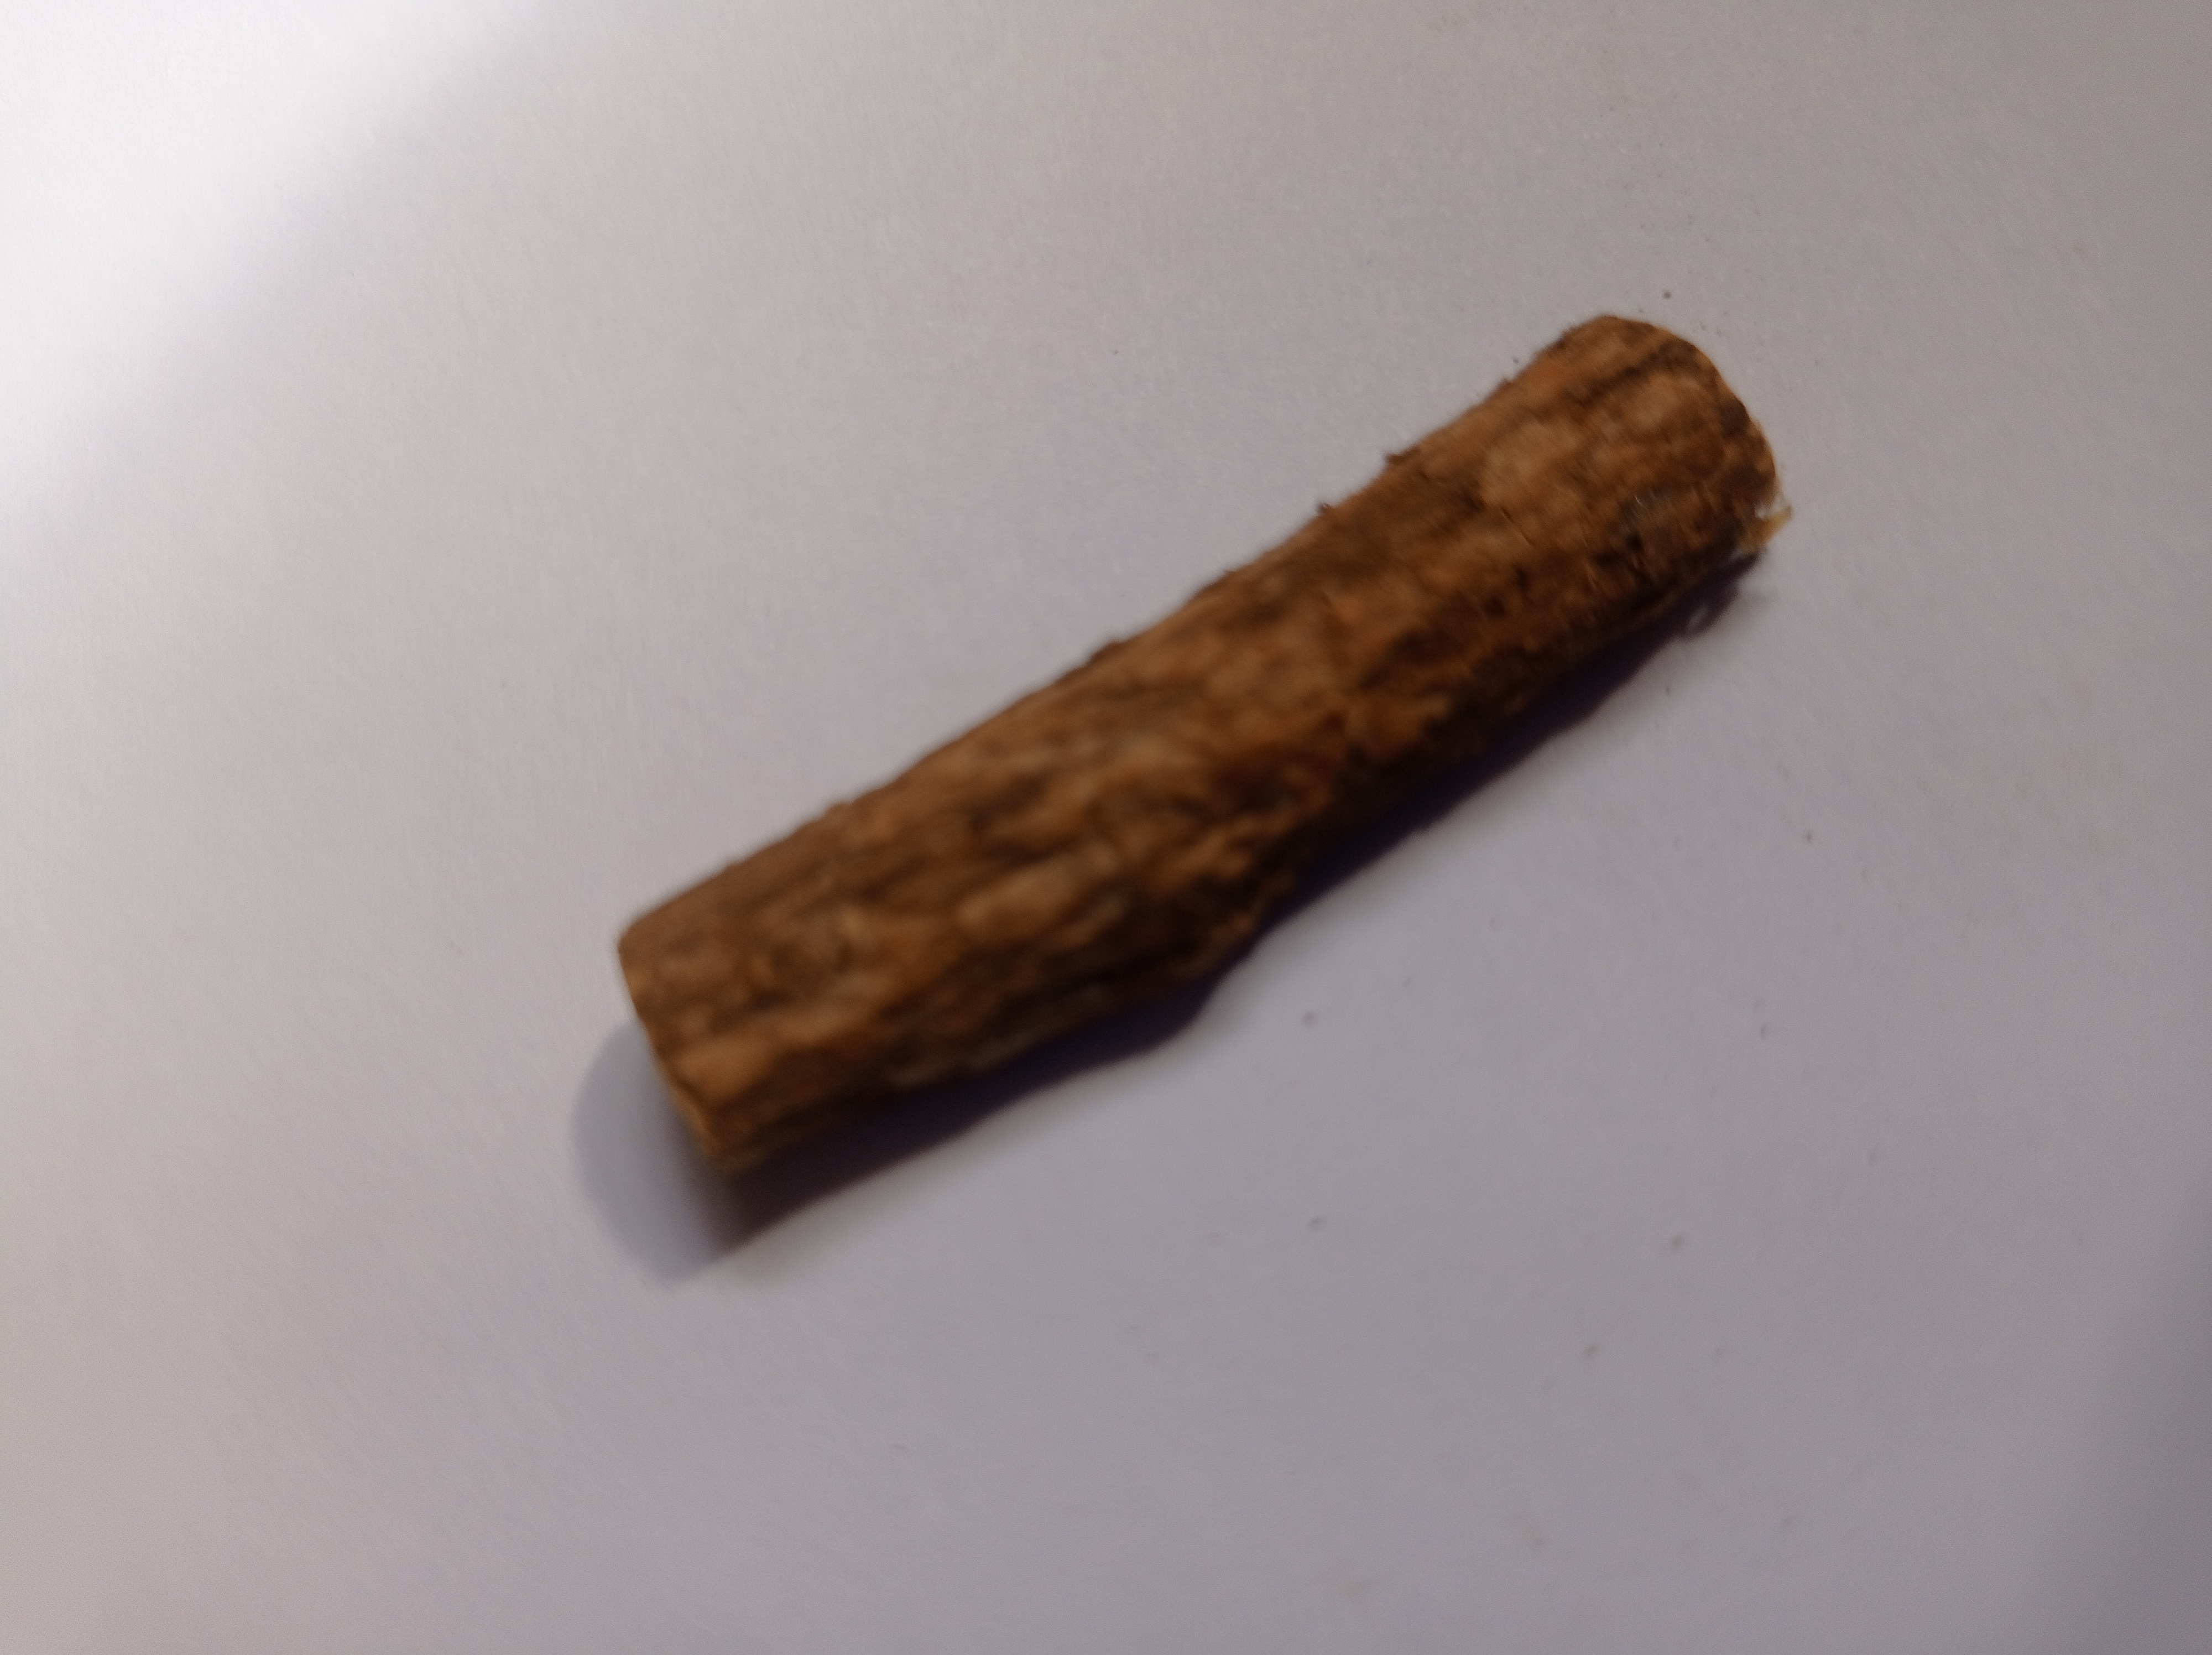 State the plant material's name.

jesthamadh
